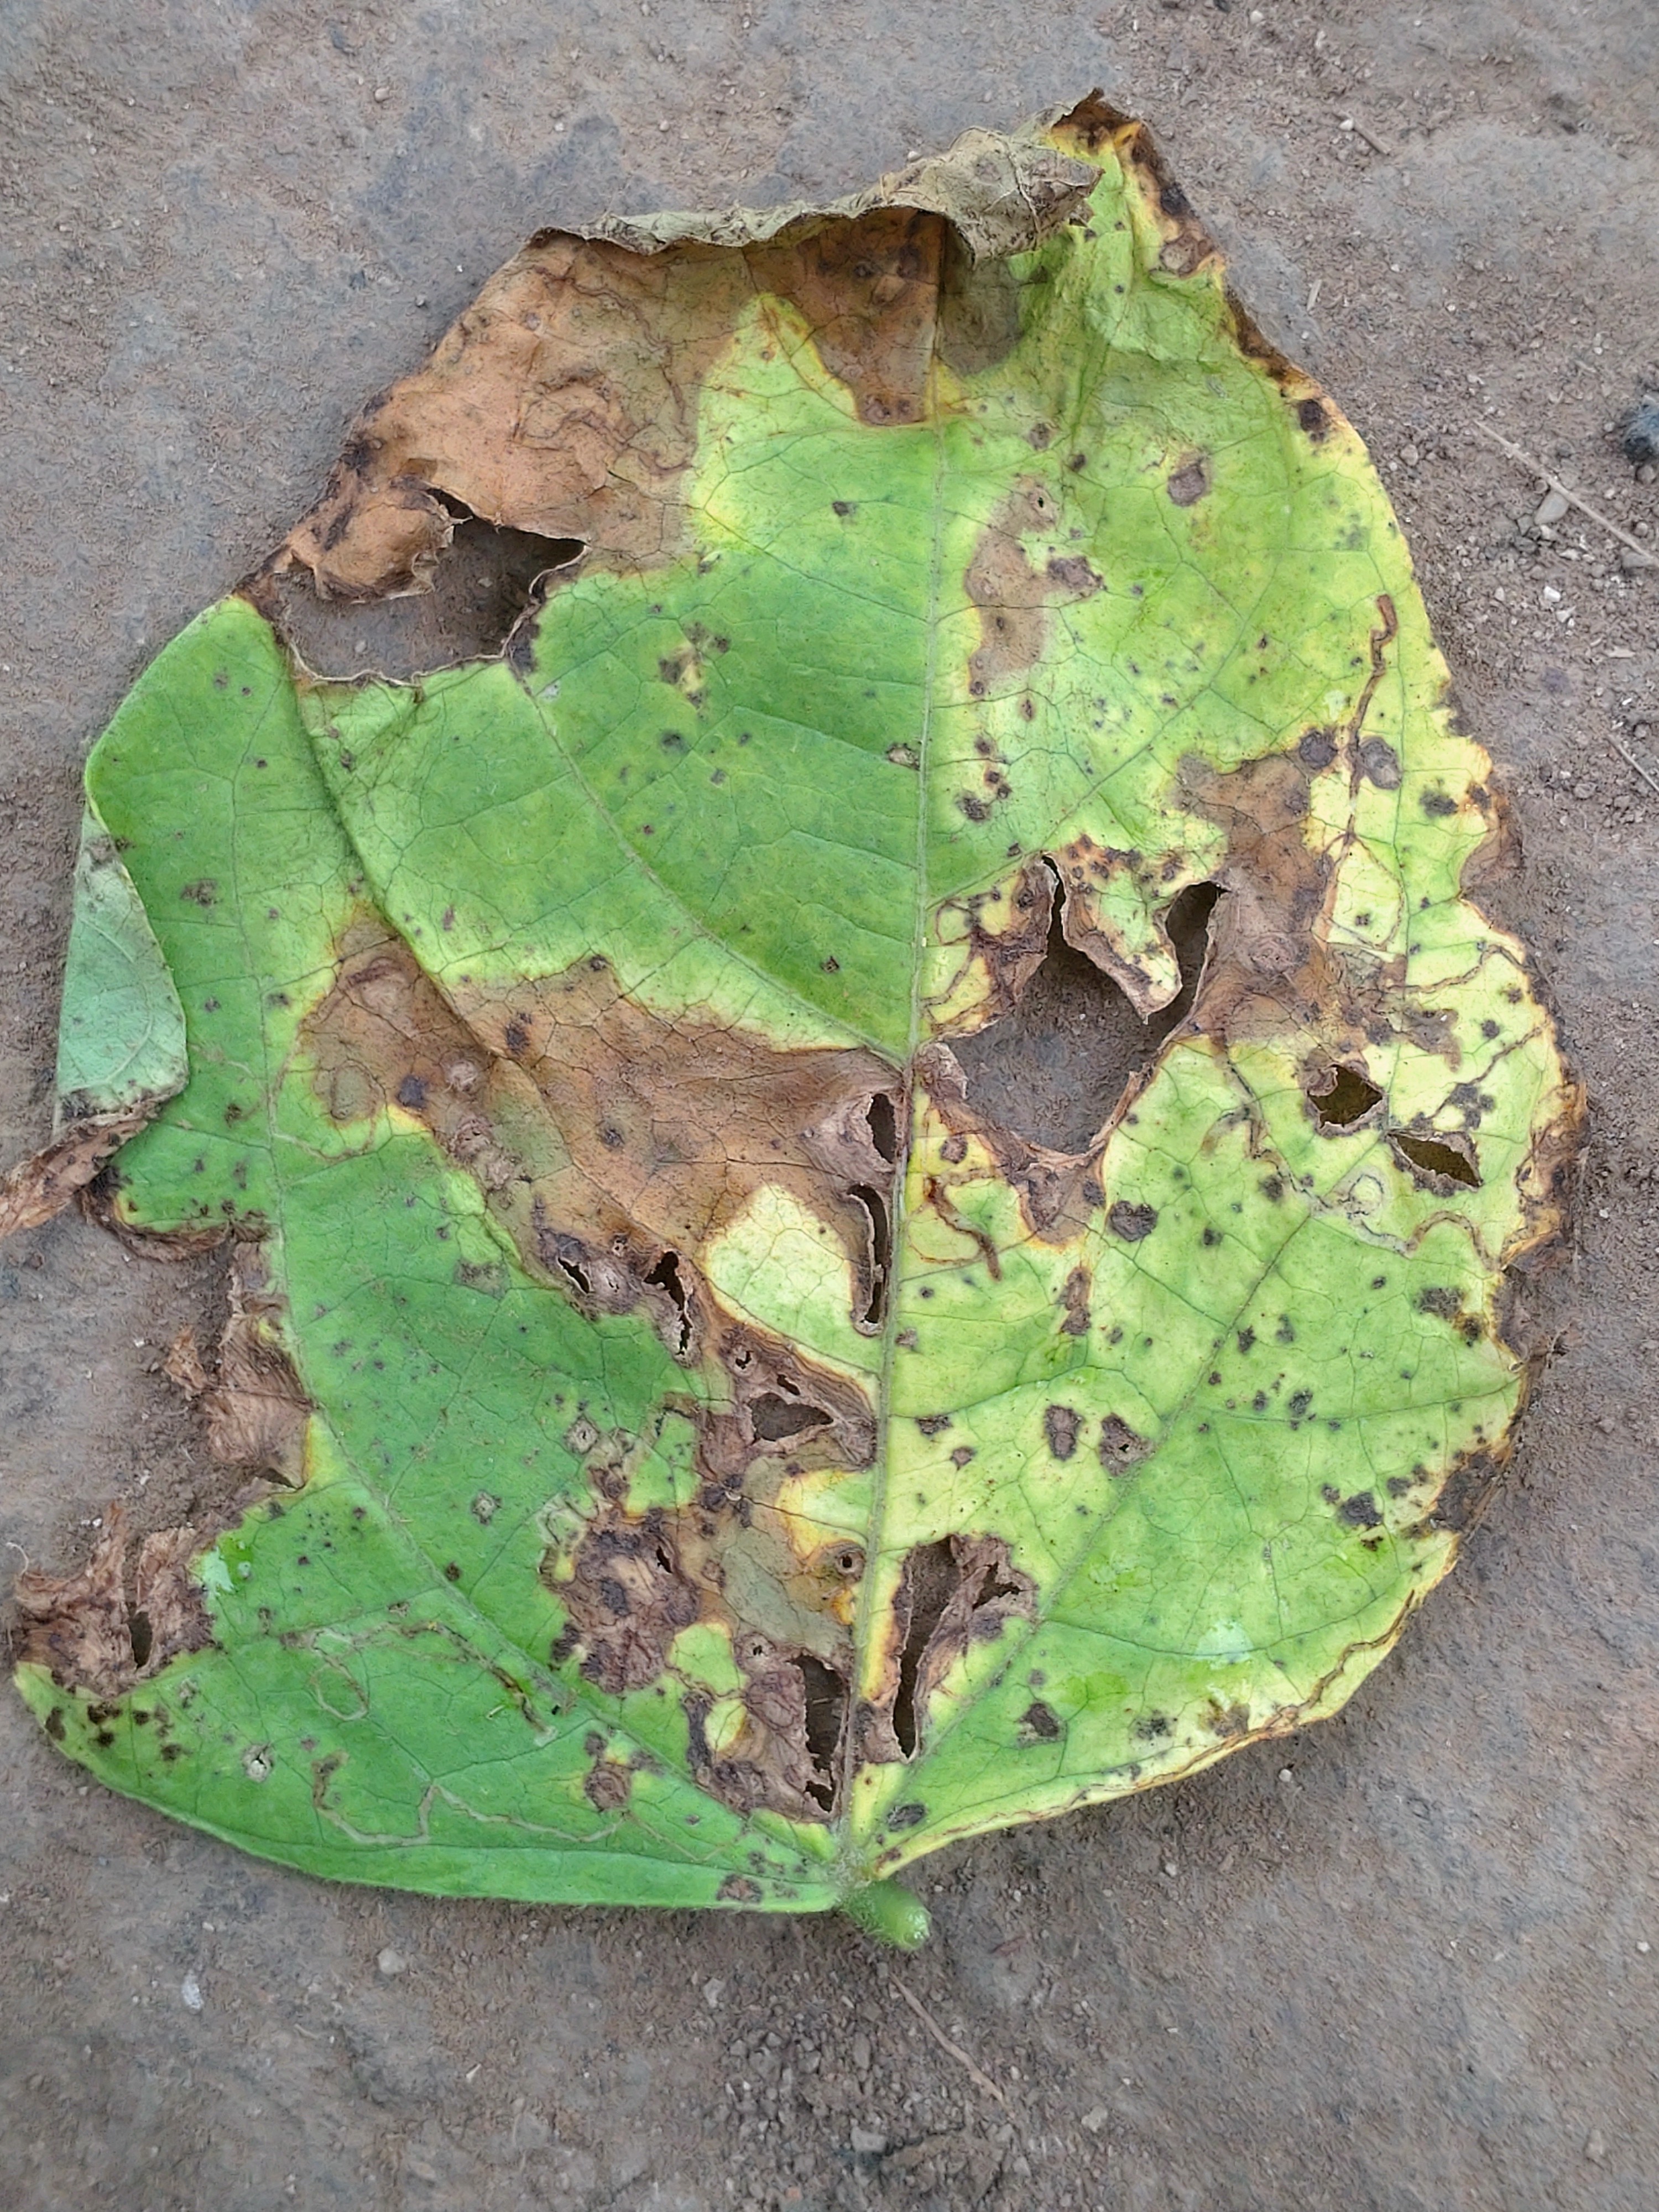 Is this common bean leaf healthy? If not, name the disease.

anthracnose
